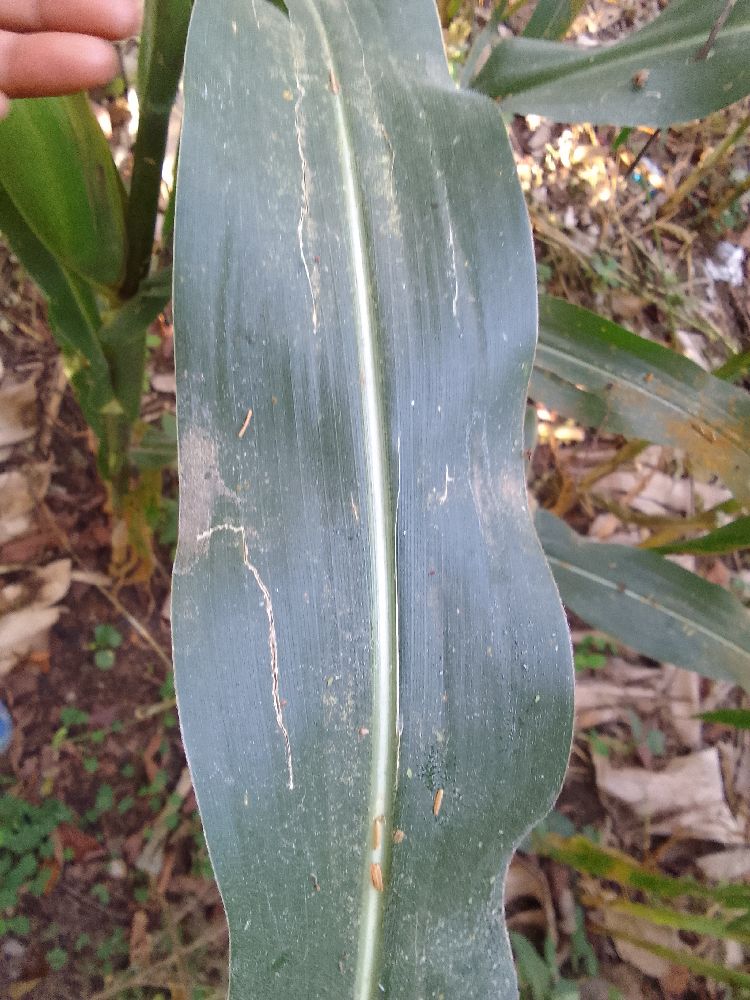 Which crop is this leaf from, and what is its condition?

maize, healthy
